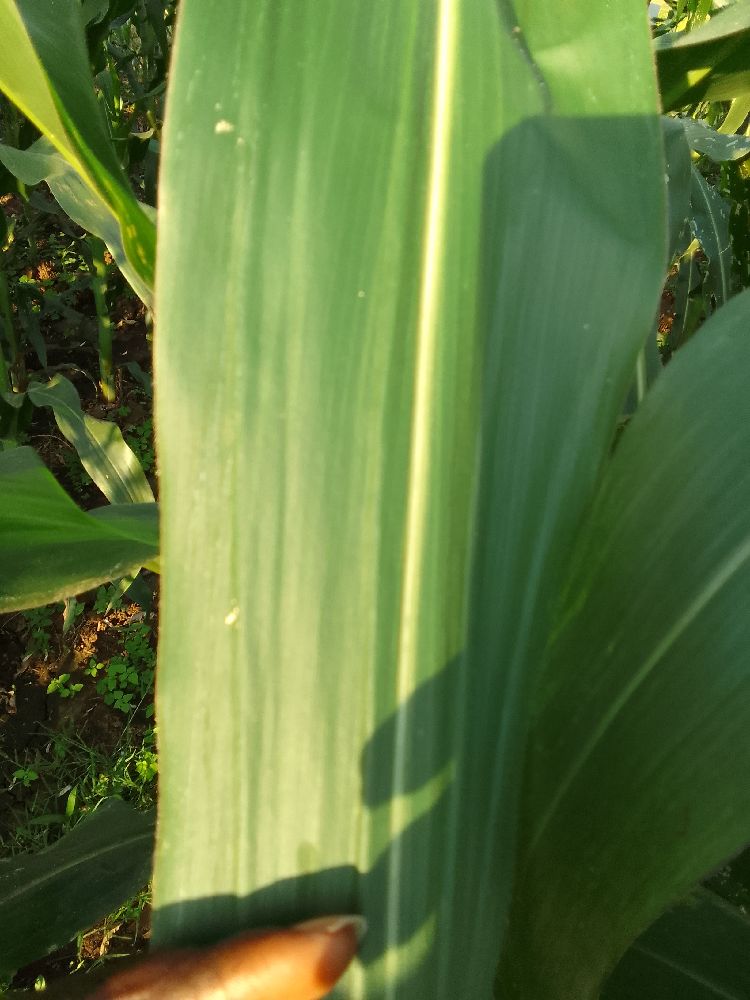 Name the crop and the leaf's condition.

maize, healthy
